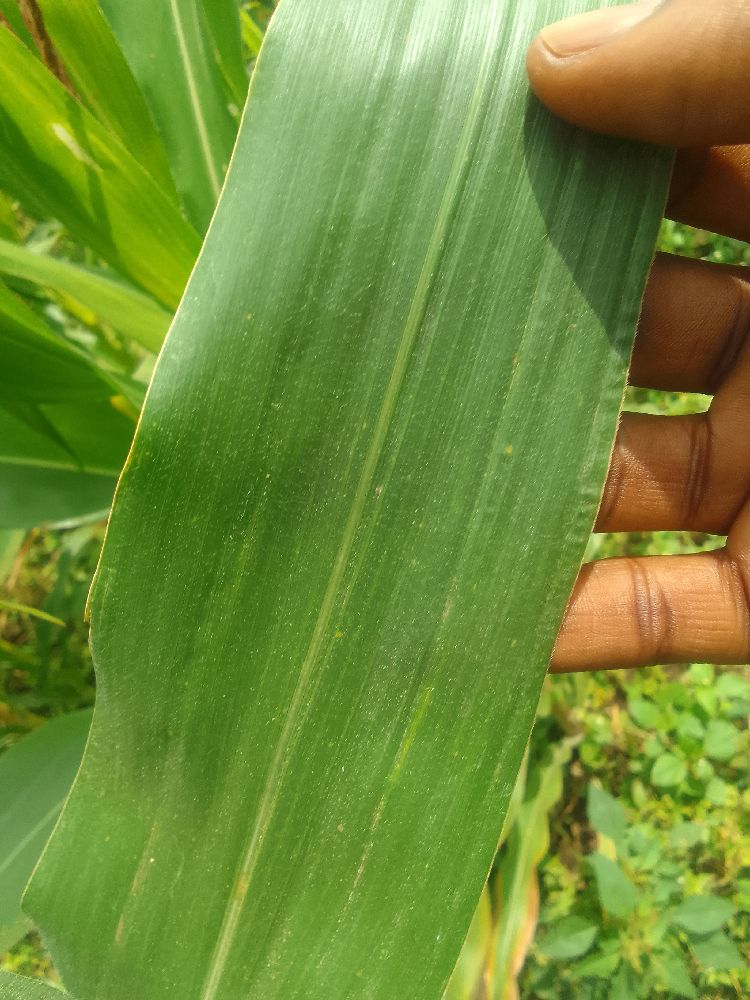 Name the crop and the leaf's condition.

maize, healthy
